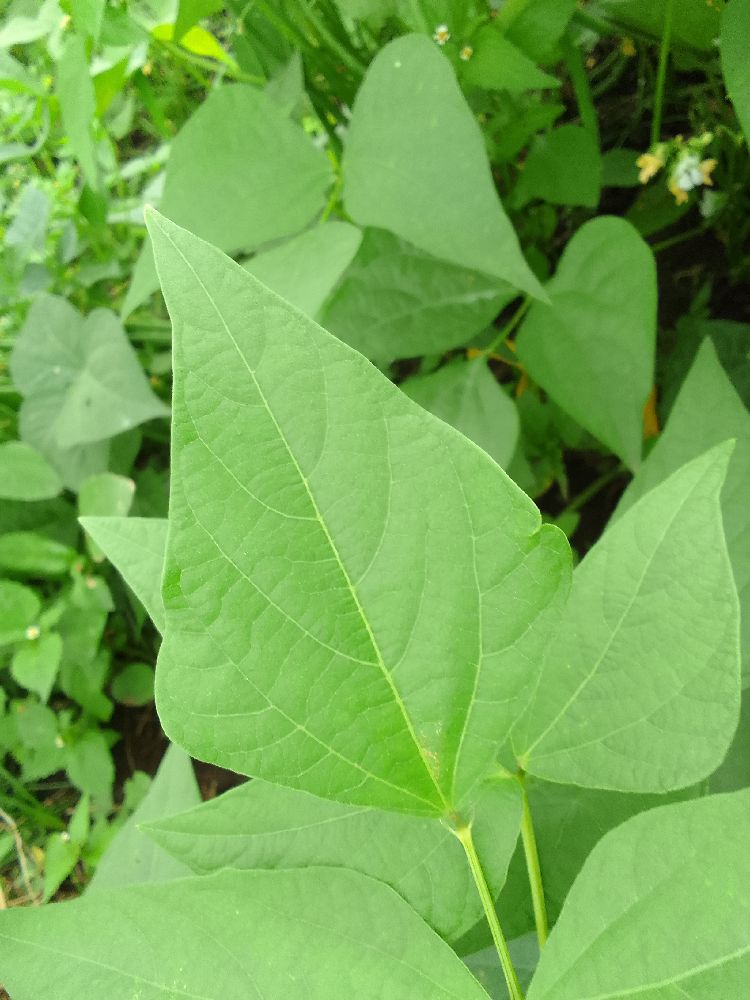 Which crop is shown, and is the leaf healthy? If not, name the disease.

common bean, healthy
